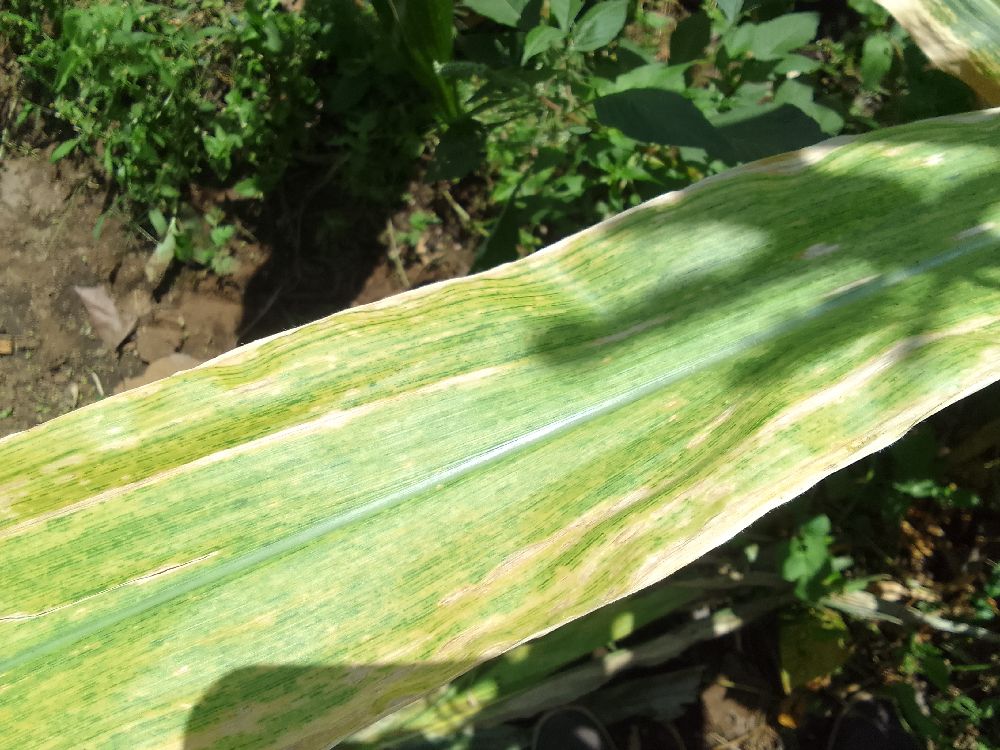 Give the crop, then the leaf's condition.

maize, maize lethal necrosis
